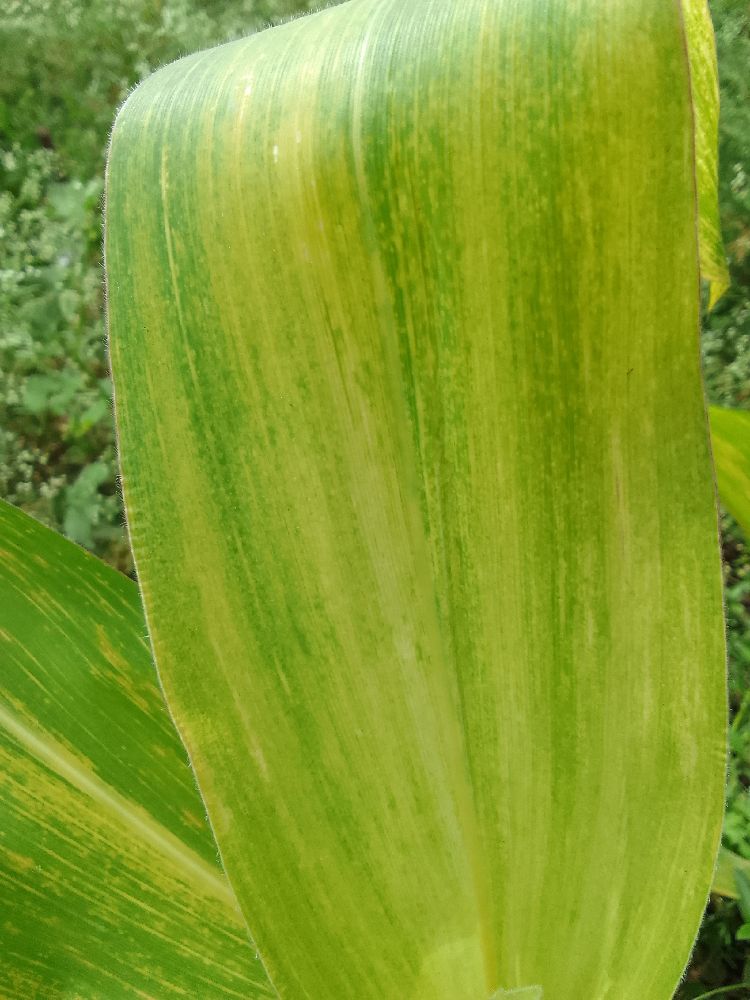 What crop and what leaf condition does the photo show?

maize, maize lethal necrosis
